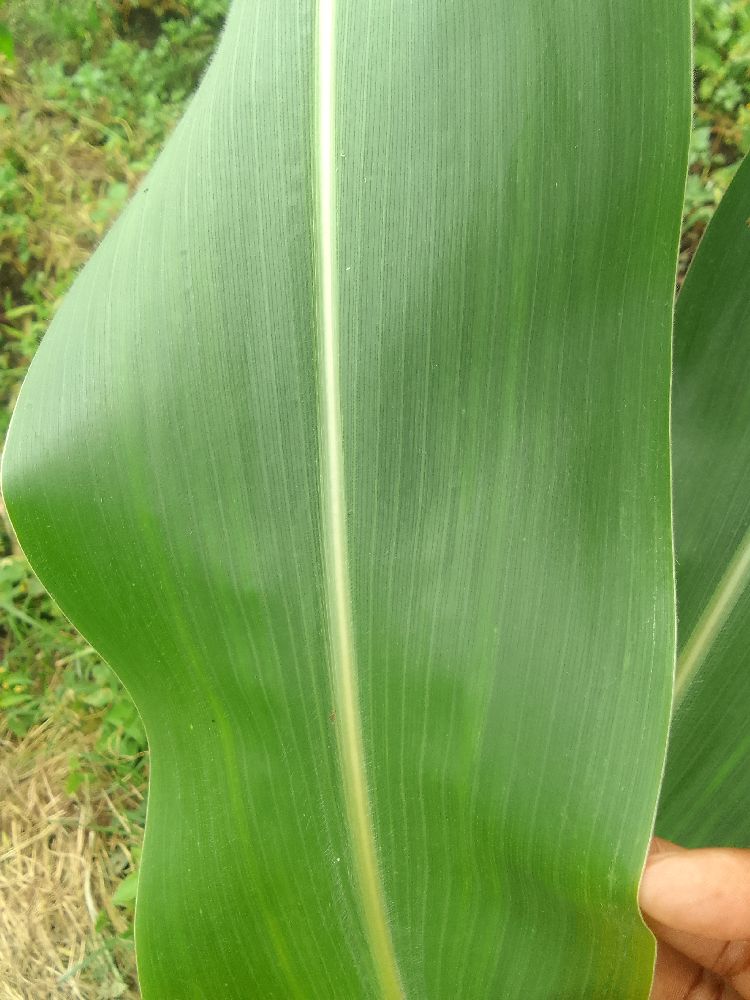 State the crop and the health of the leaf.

maize, healthy
